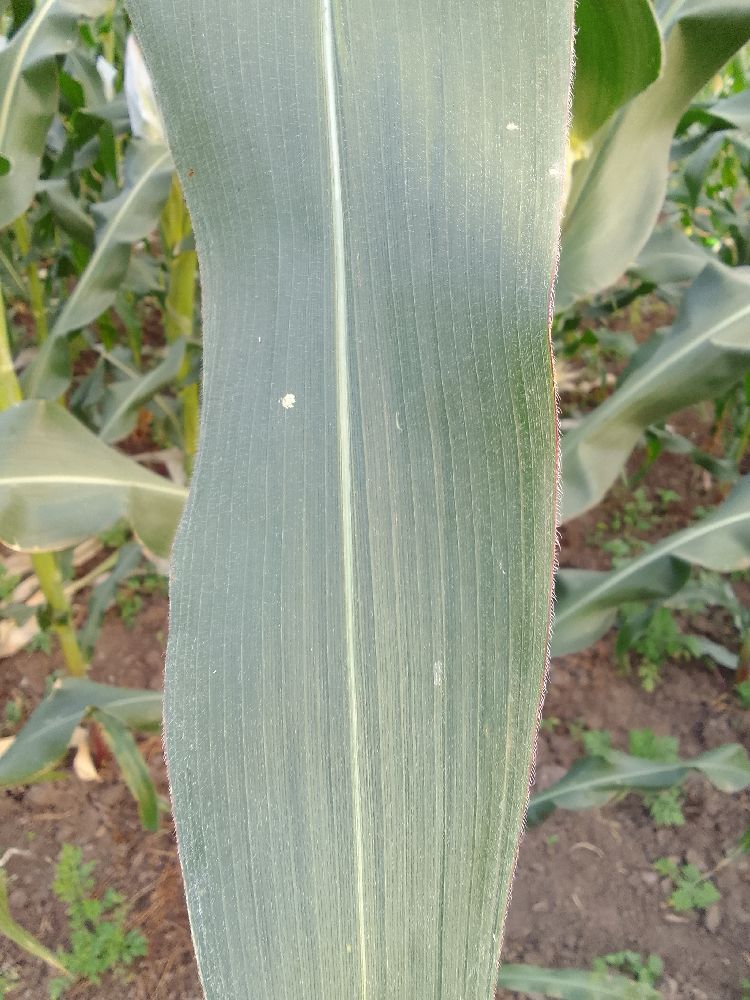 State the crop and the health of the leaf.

maize, healthy
